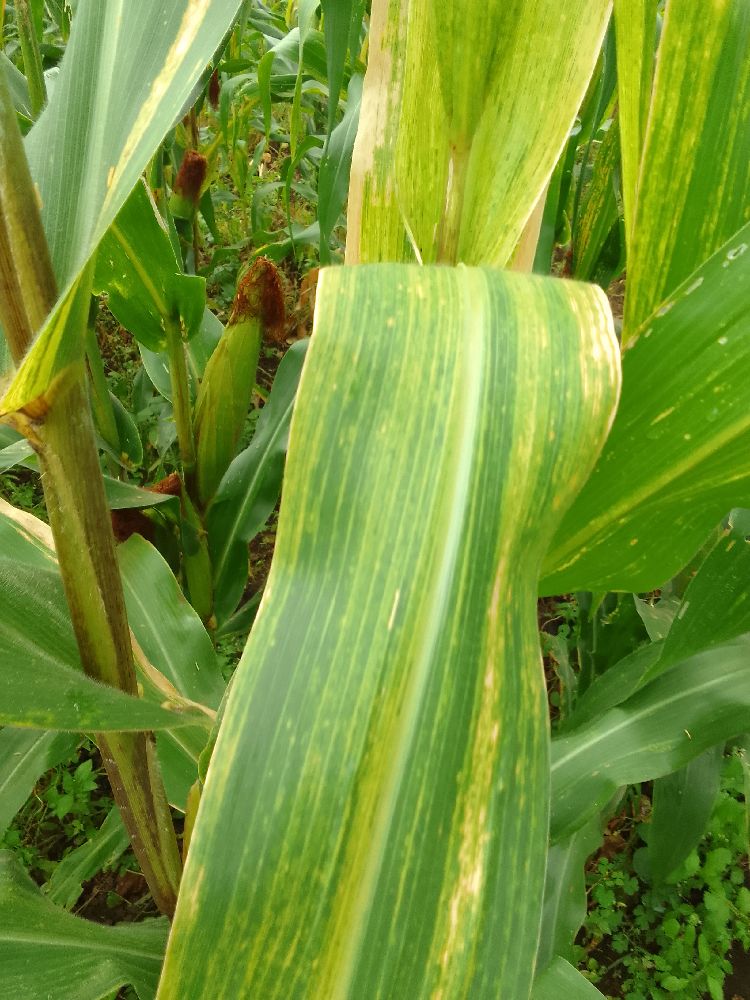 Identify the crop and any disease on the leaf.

maize, maize lethal necrosis
